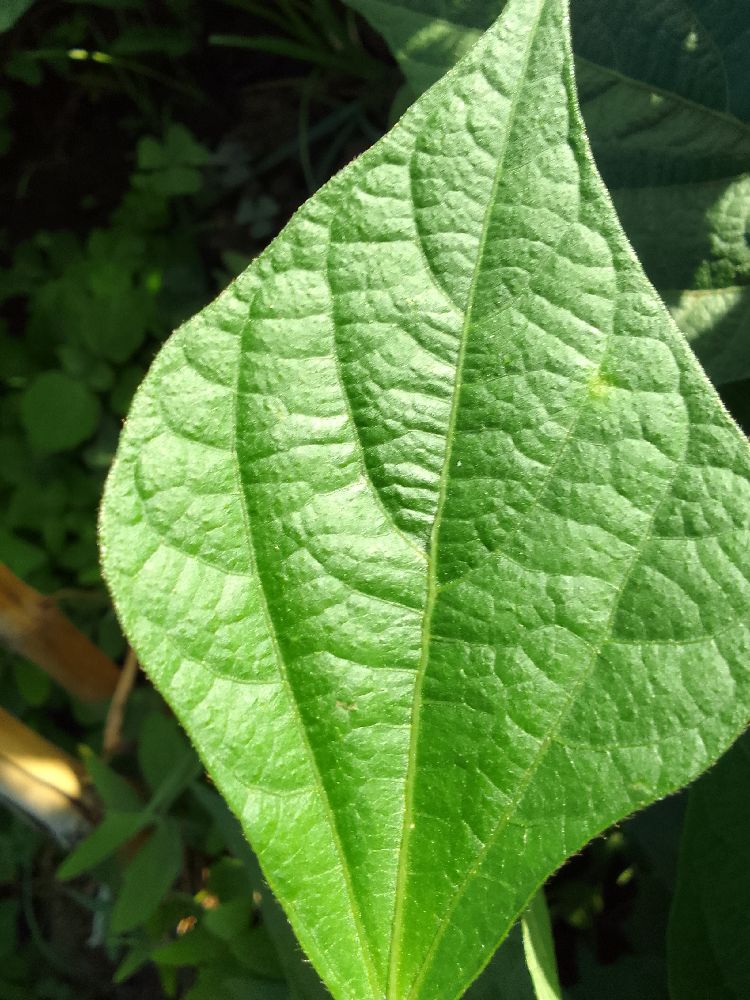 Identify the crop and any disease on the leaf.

common bean, healthy
